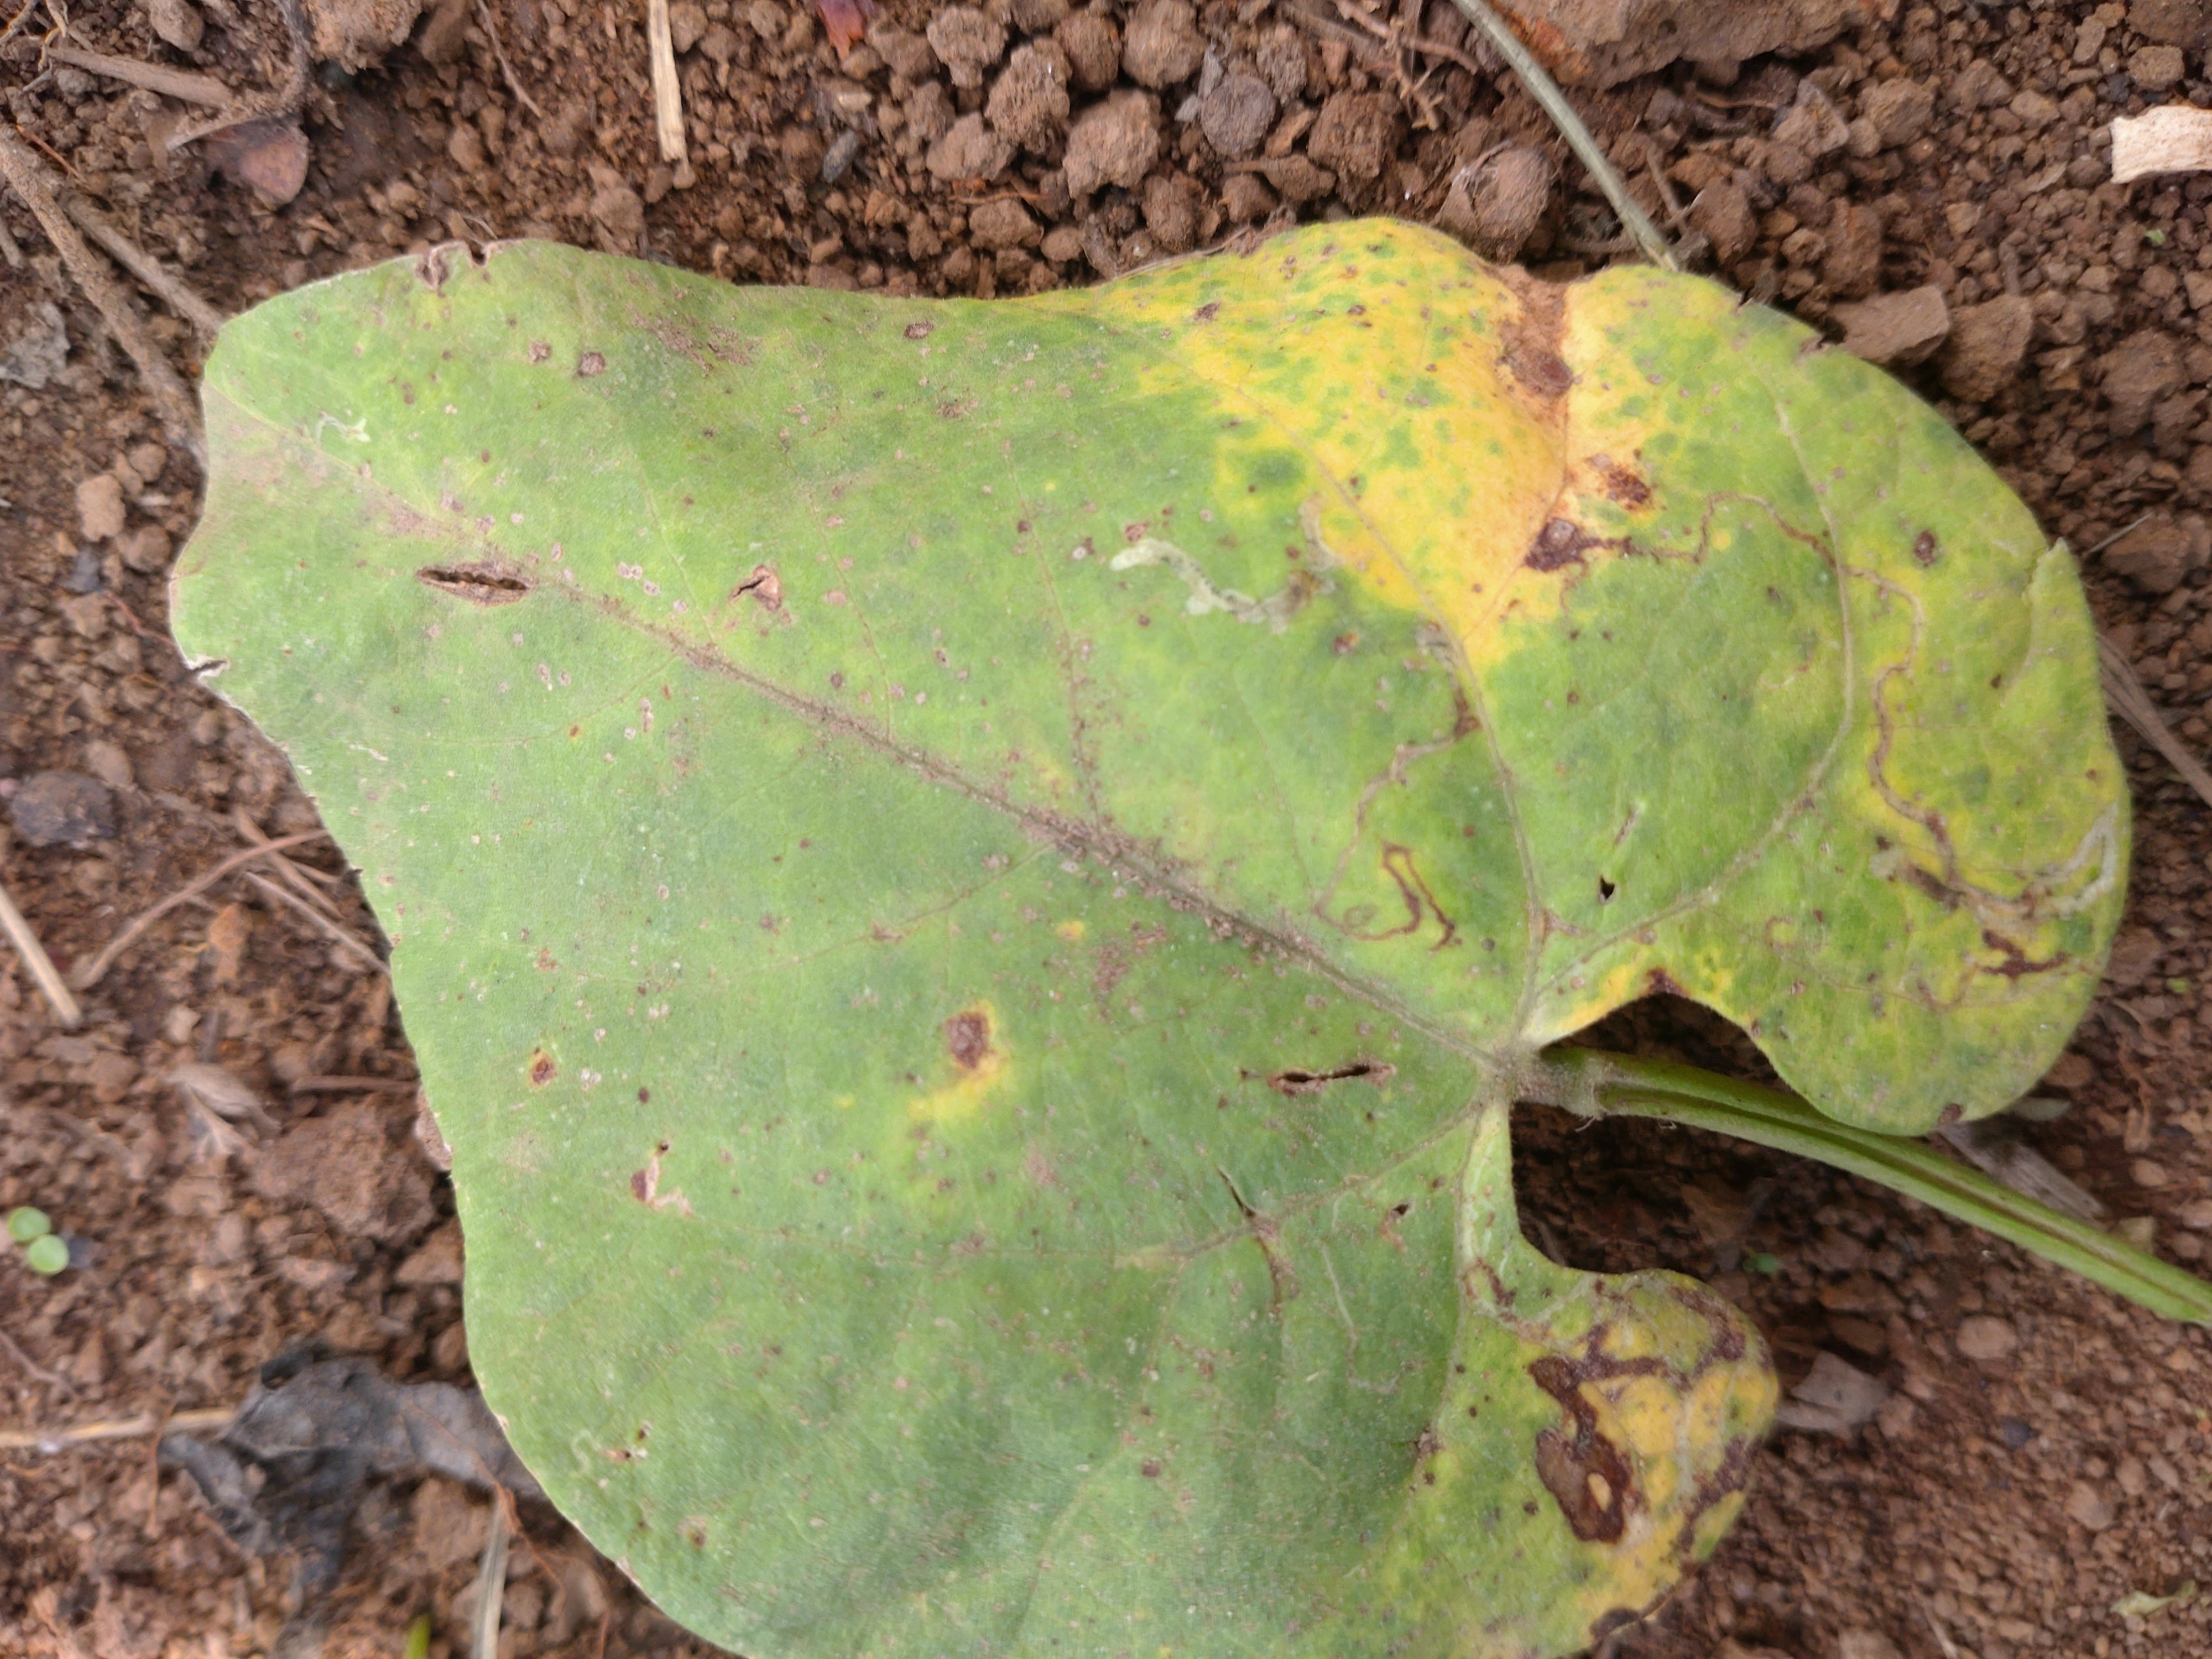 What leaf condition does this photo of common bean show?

rust
